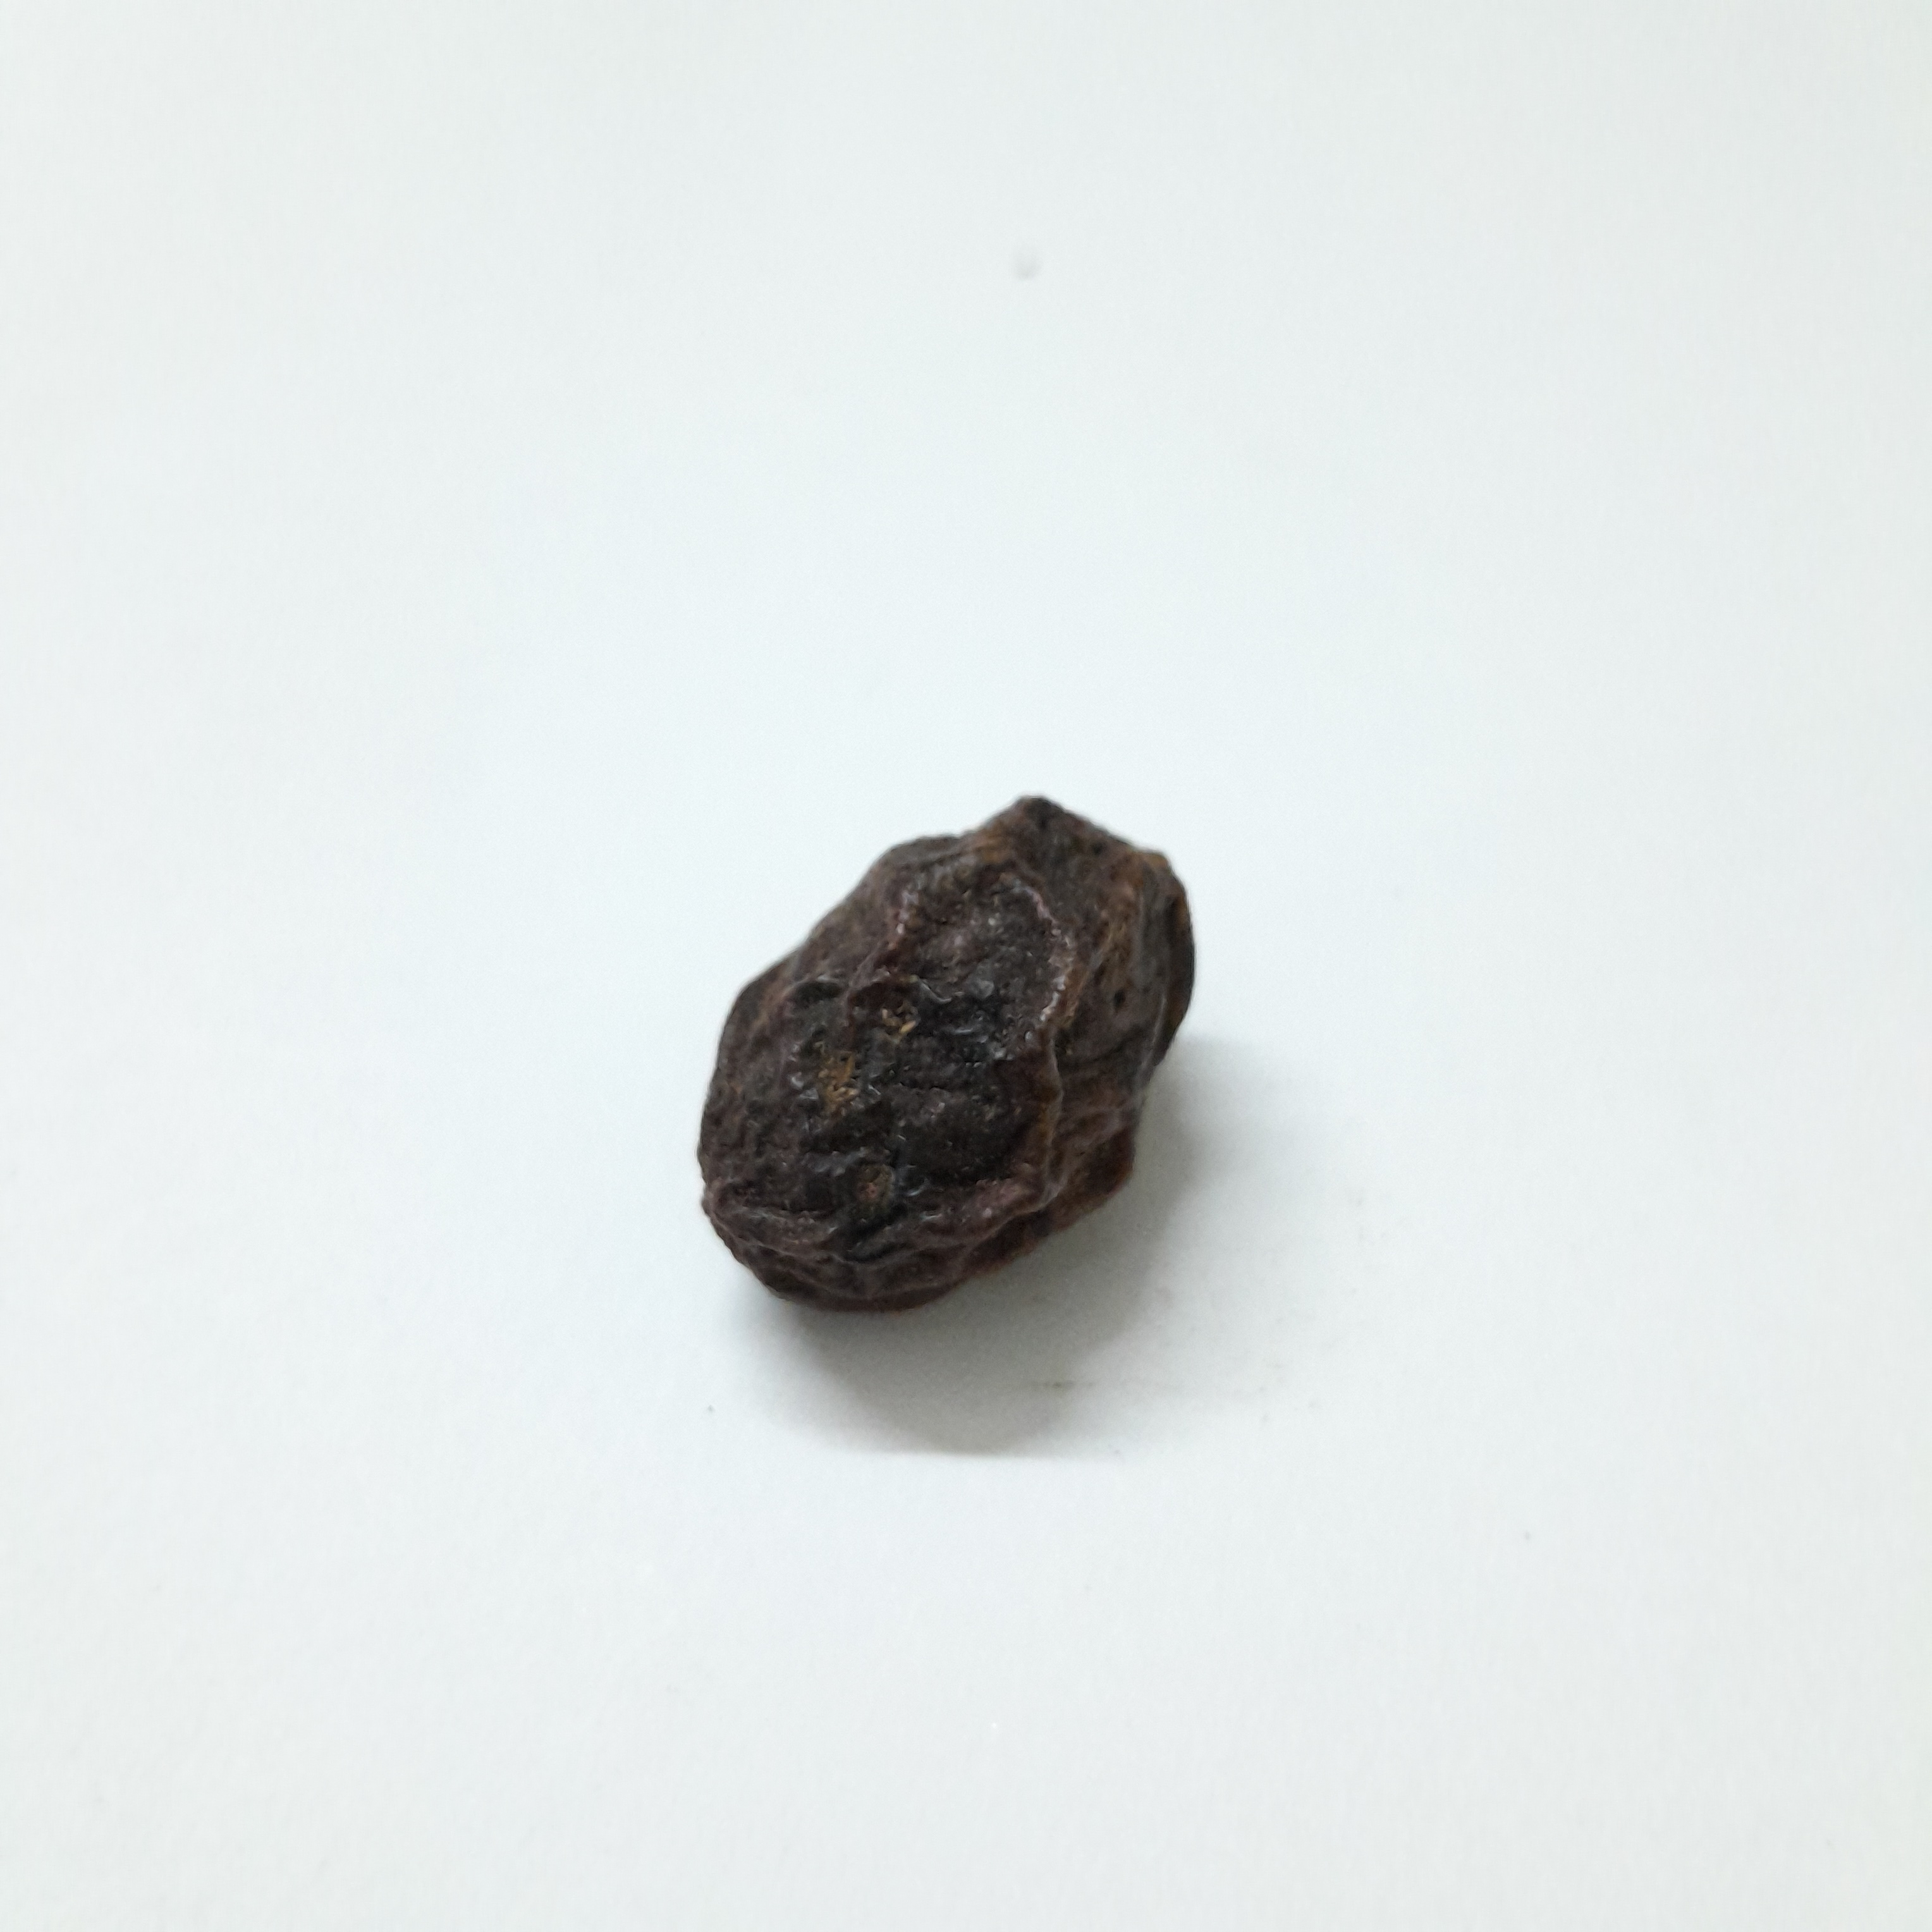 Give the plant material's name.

kadukharik
